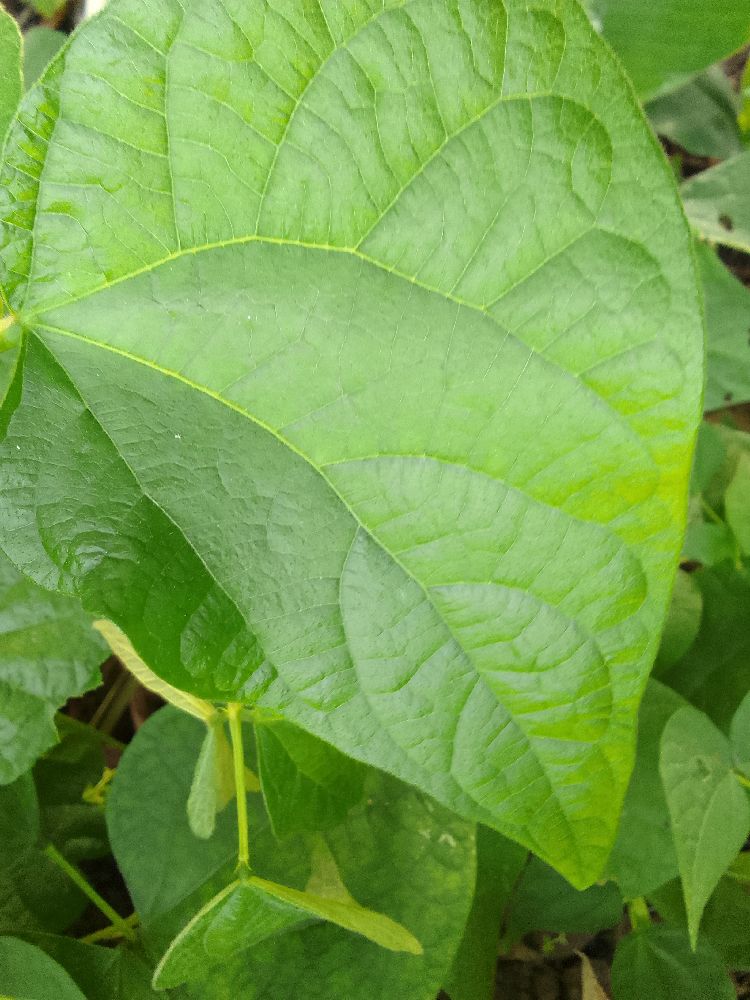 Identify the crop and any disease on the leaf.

common bean, healthy
